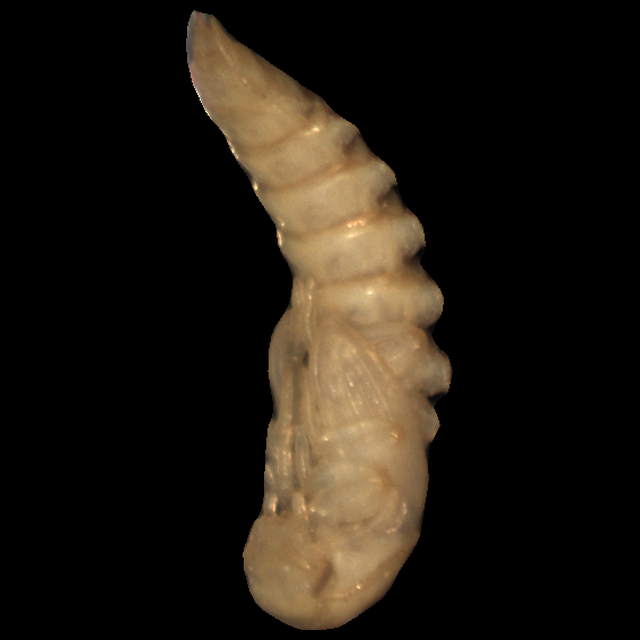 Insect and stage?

mealworm pupa
